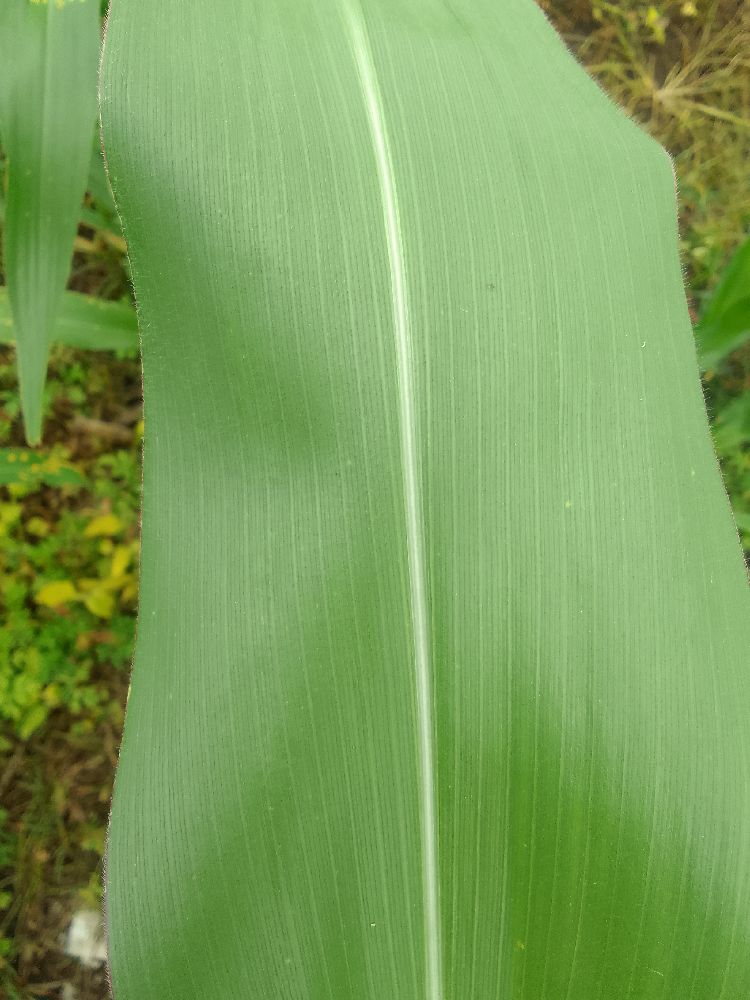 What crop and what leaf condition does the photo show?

maize, healthy
